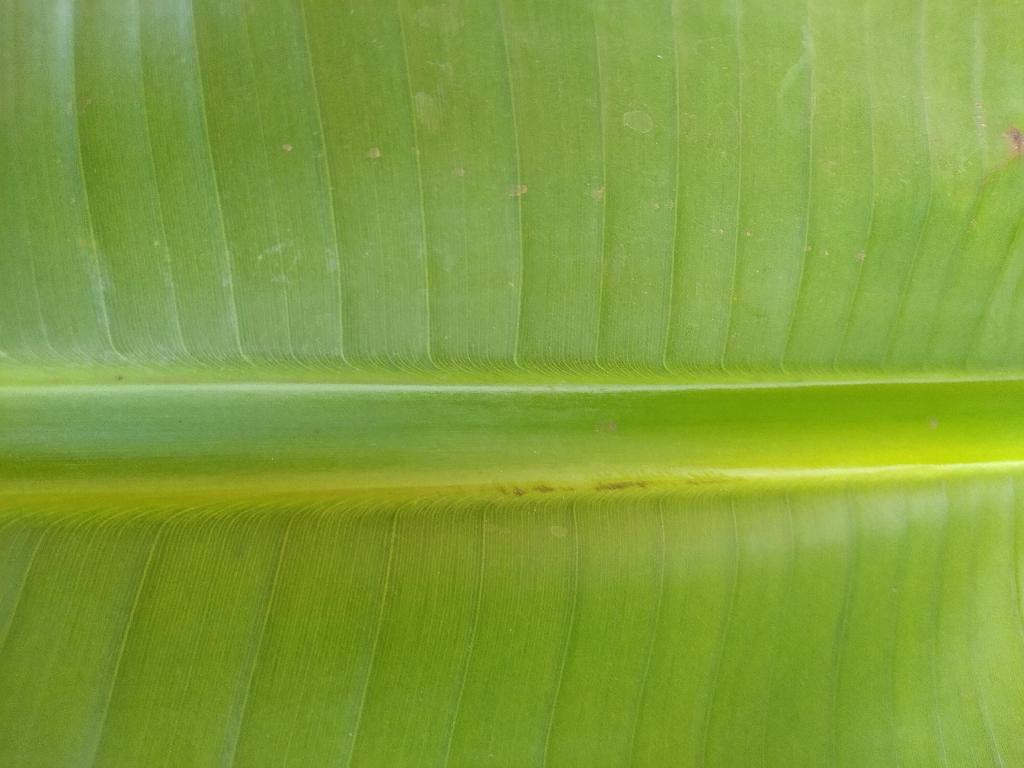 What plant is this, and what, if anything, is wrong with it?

banana, healthy
